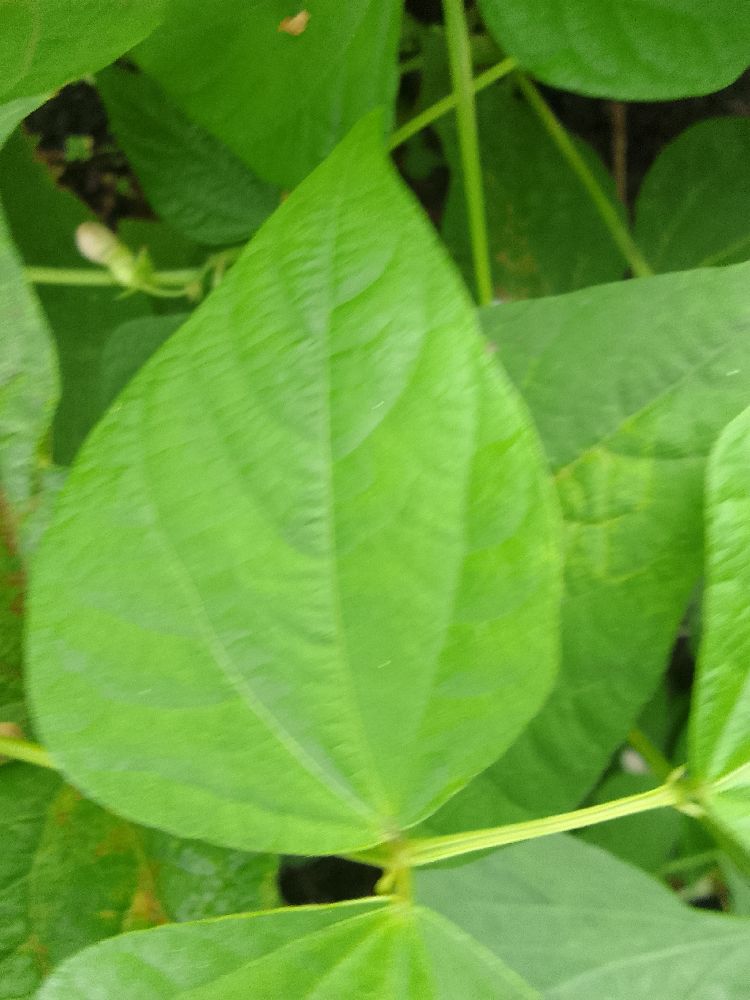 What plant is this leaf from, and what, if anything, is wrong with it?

common bean, healthy
